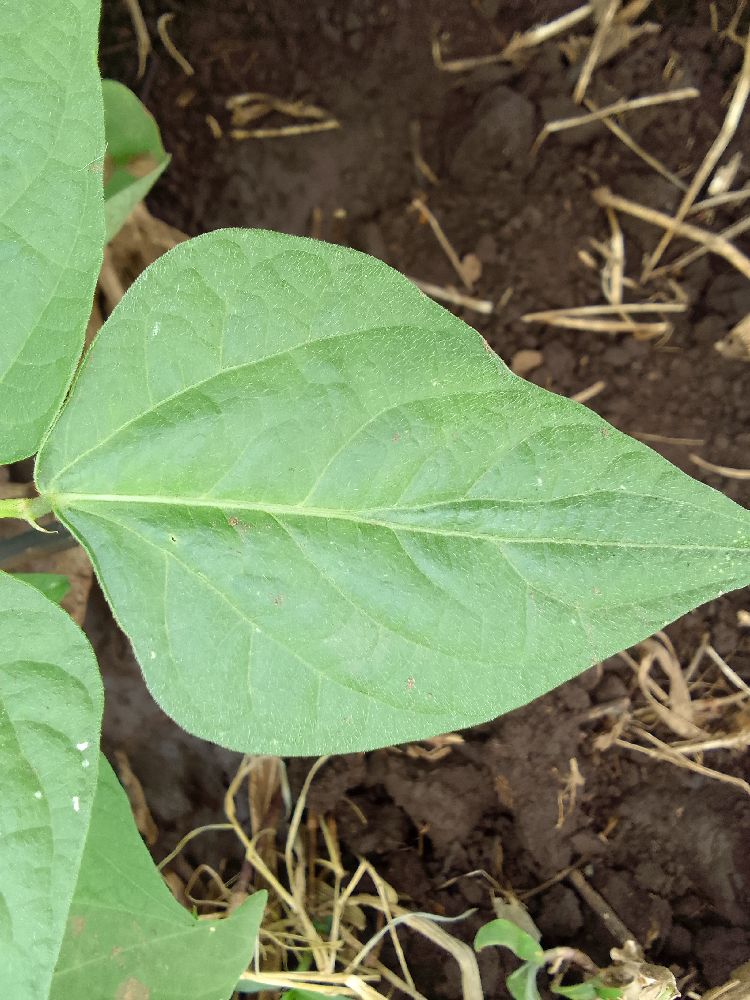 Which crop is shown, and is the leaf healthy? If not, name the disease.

common bean, healthy
